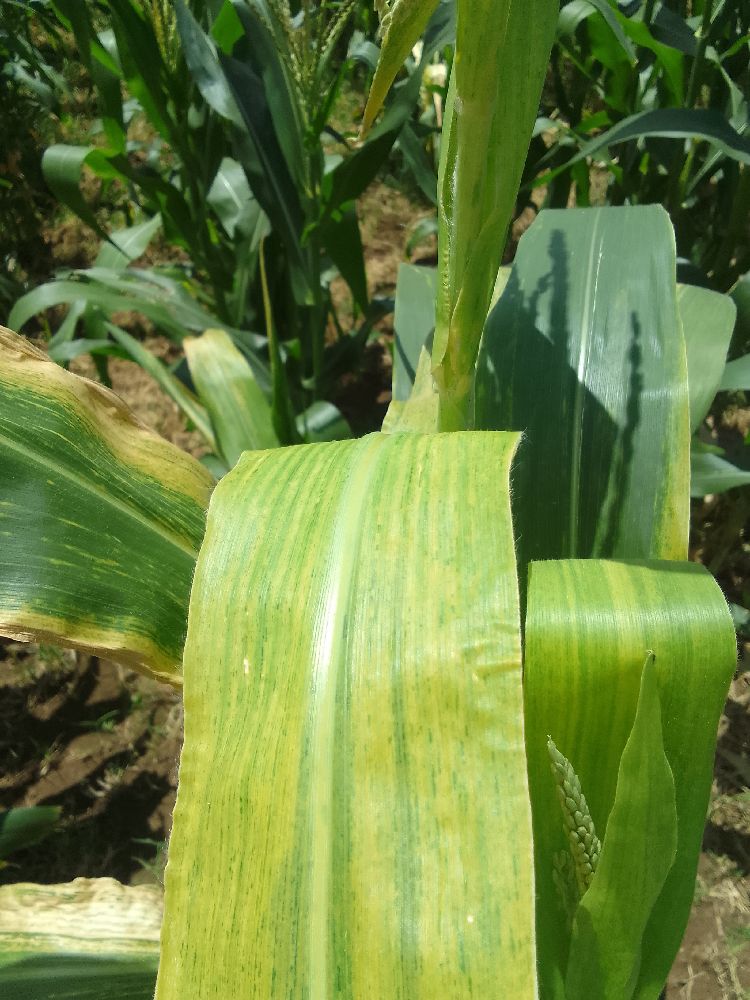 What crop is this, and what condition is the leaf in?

maize, maize lethal necrosis
